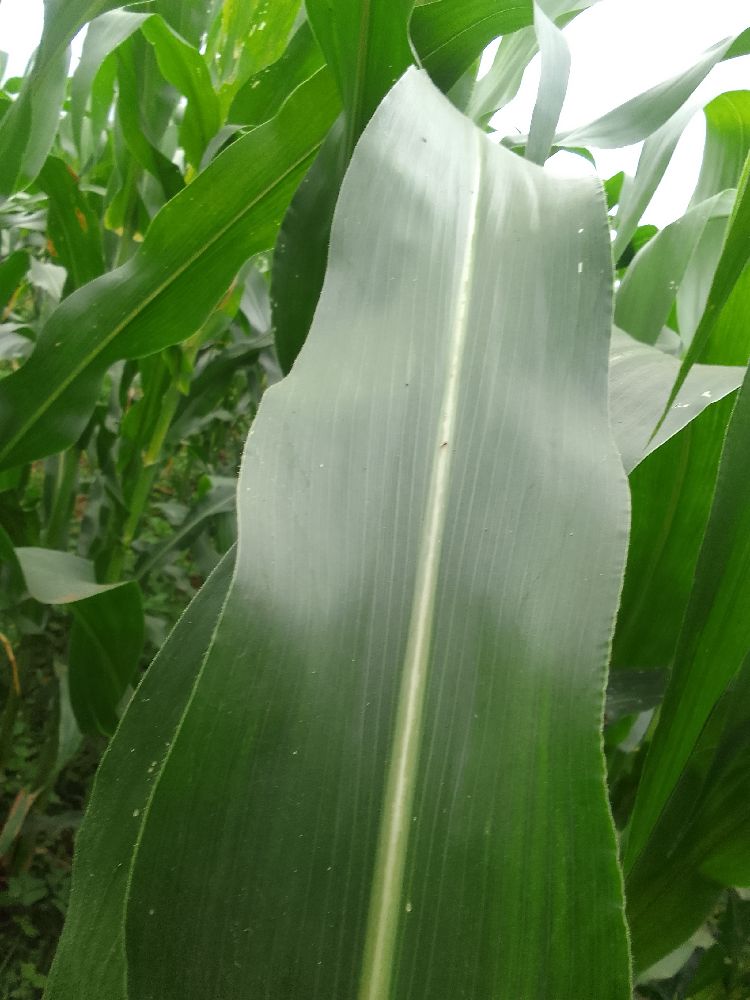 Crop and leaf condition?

maize, healthy
